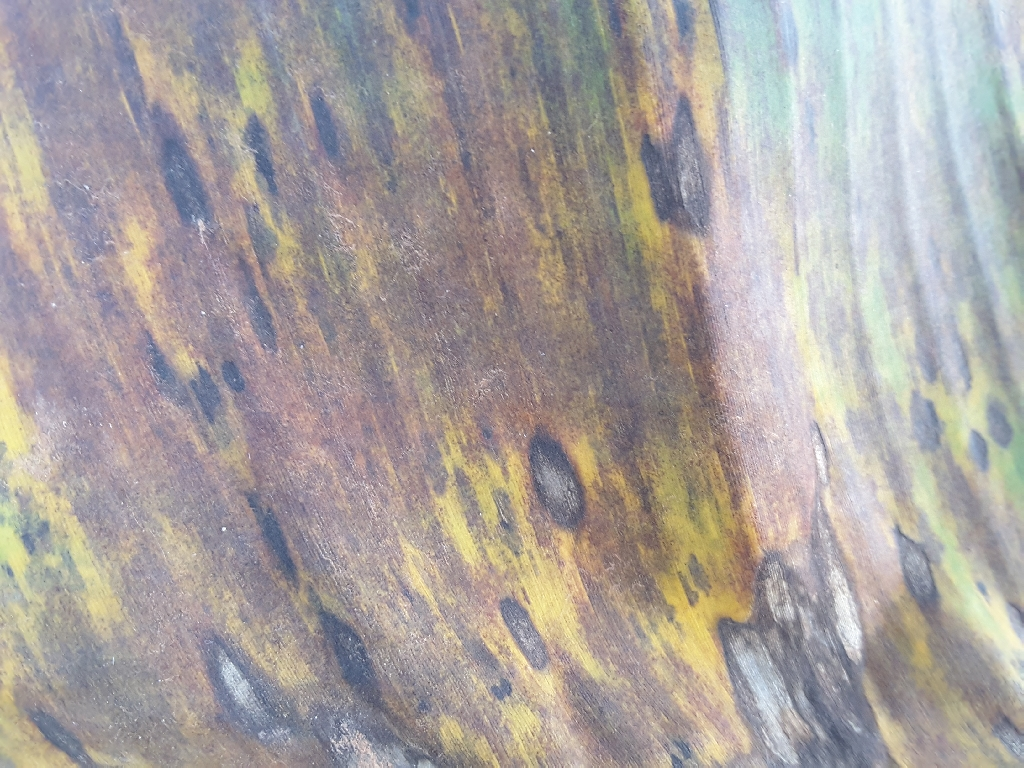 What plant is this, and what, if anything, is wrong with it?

banana, black sigatoka
